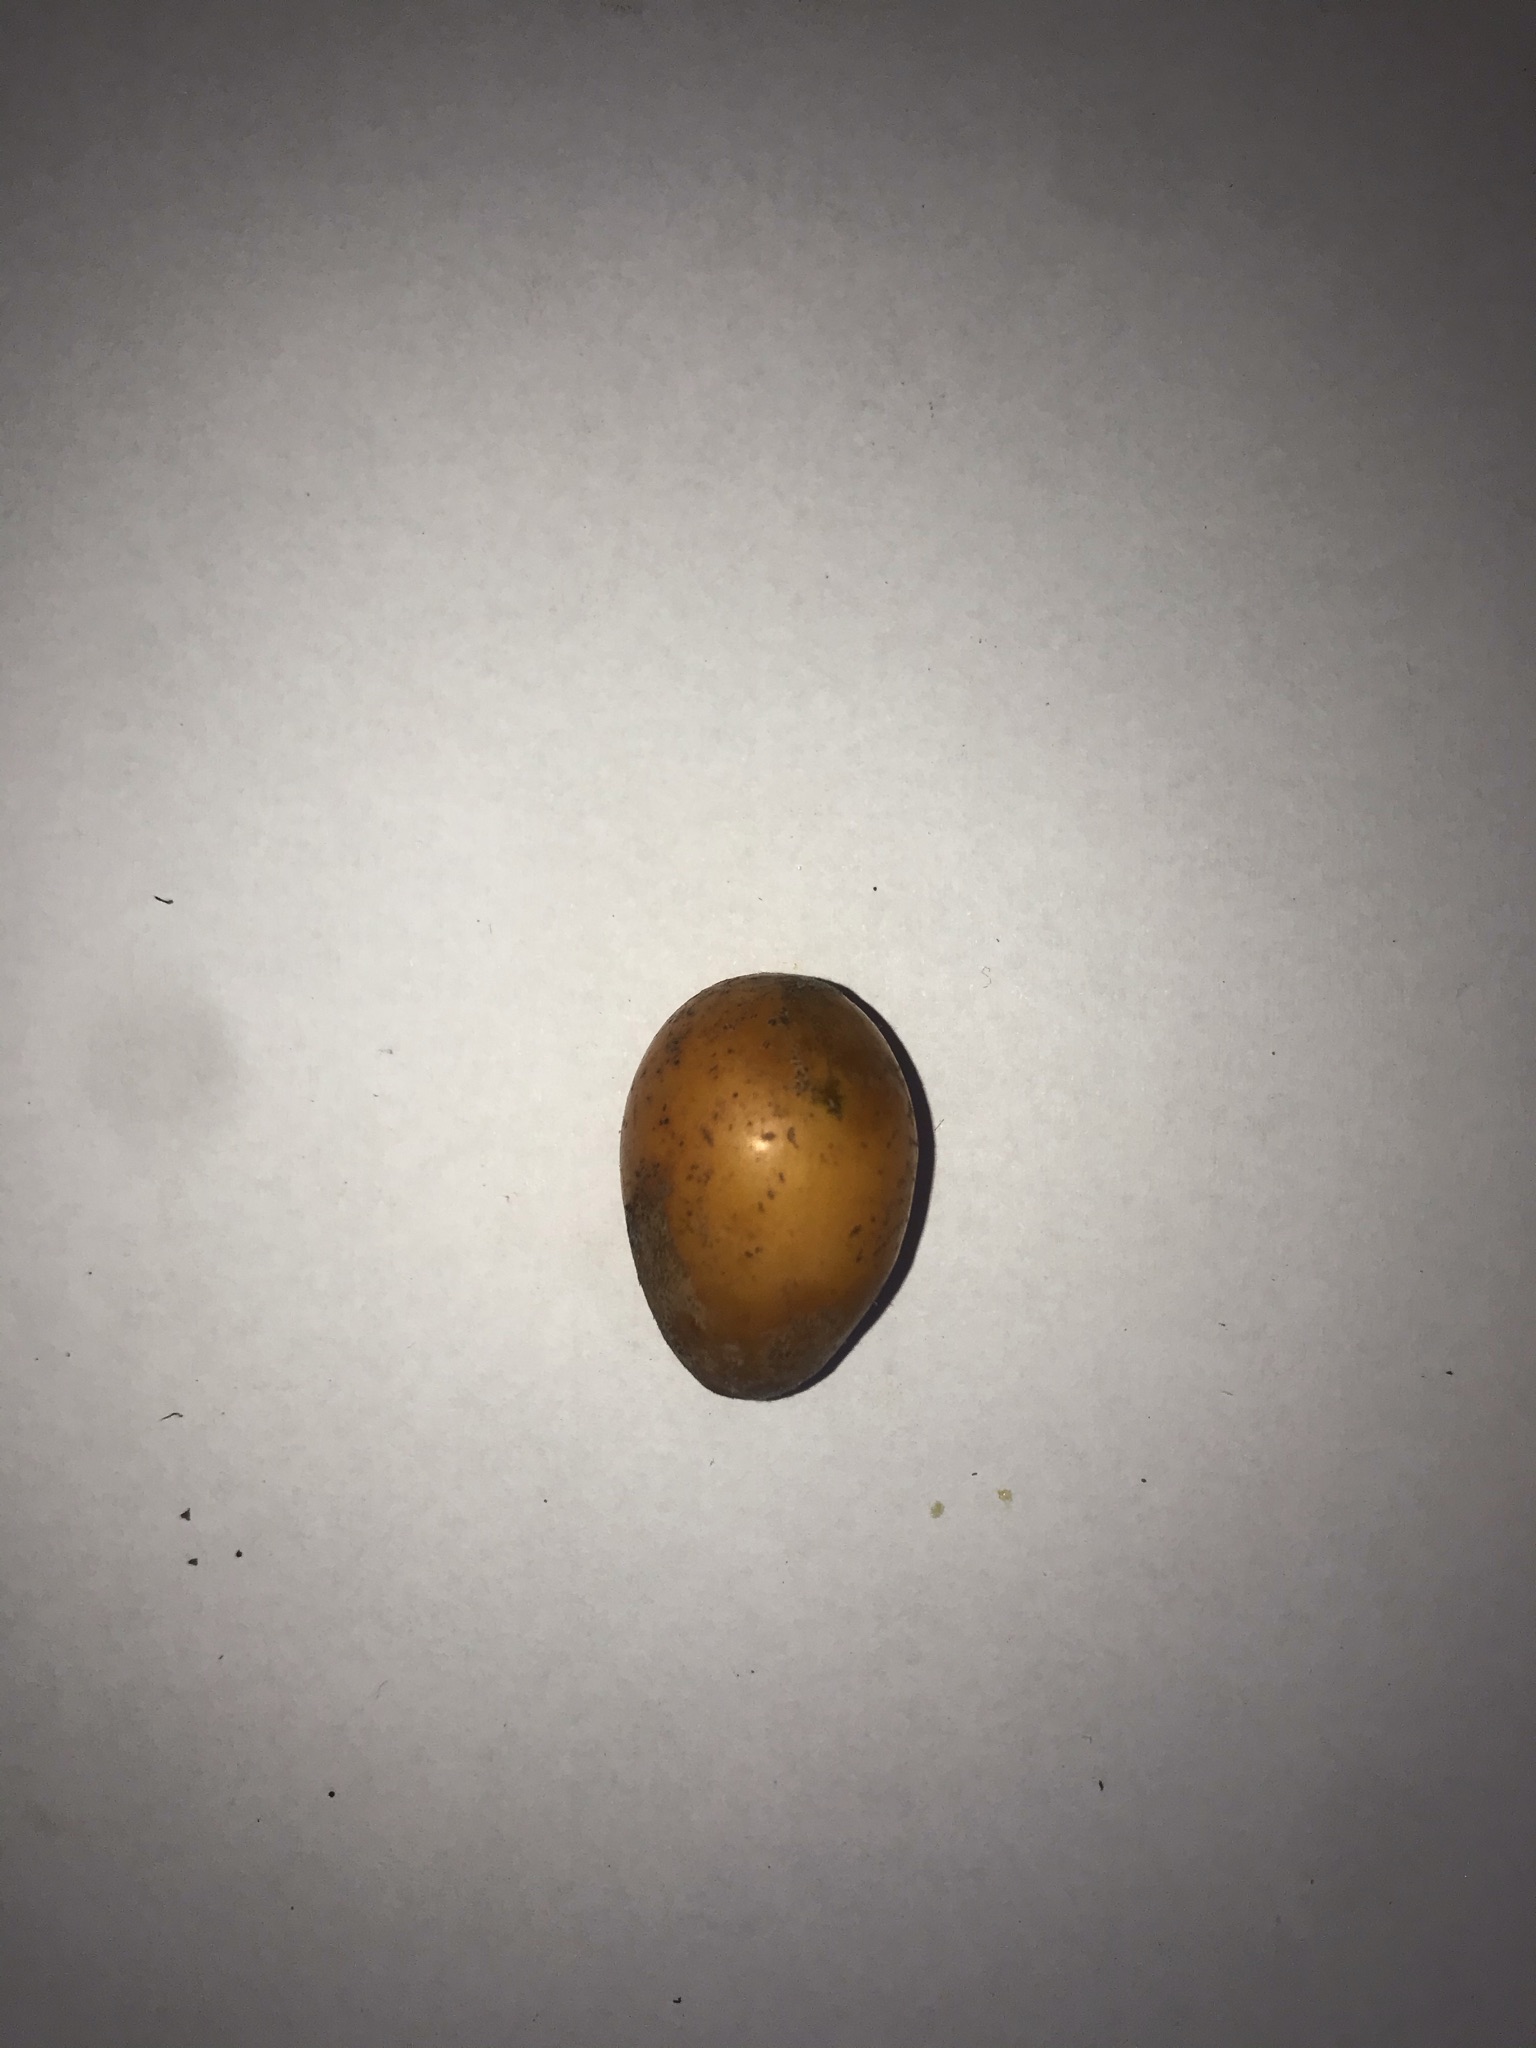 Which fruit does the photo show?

siriguela
